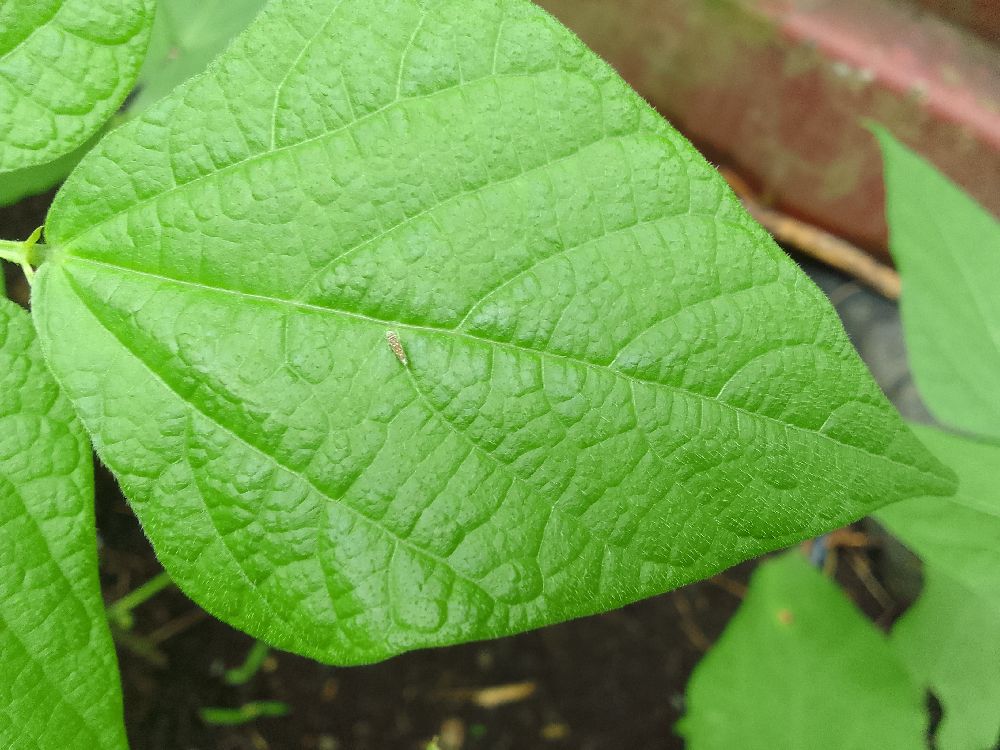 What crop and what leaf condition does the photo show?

common bean, healthy
